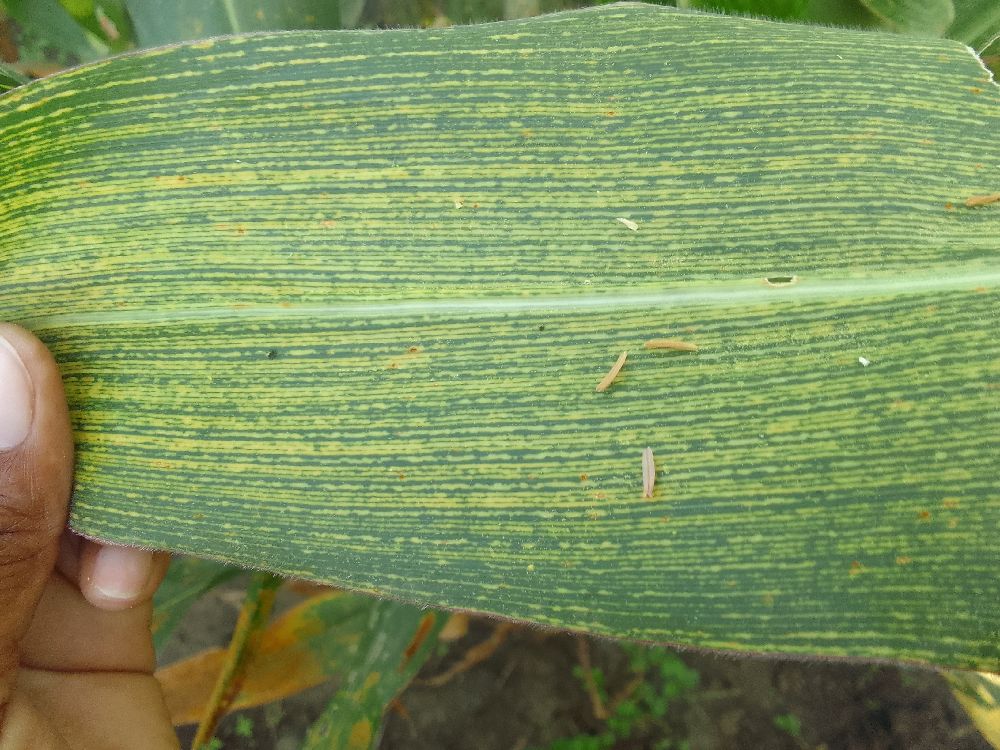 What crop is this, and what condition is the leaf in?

maize, maize streak virus
